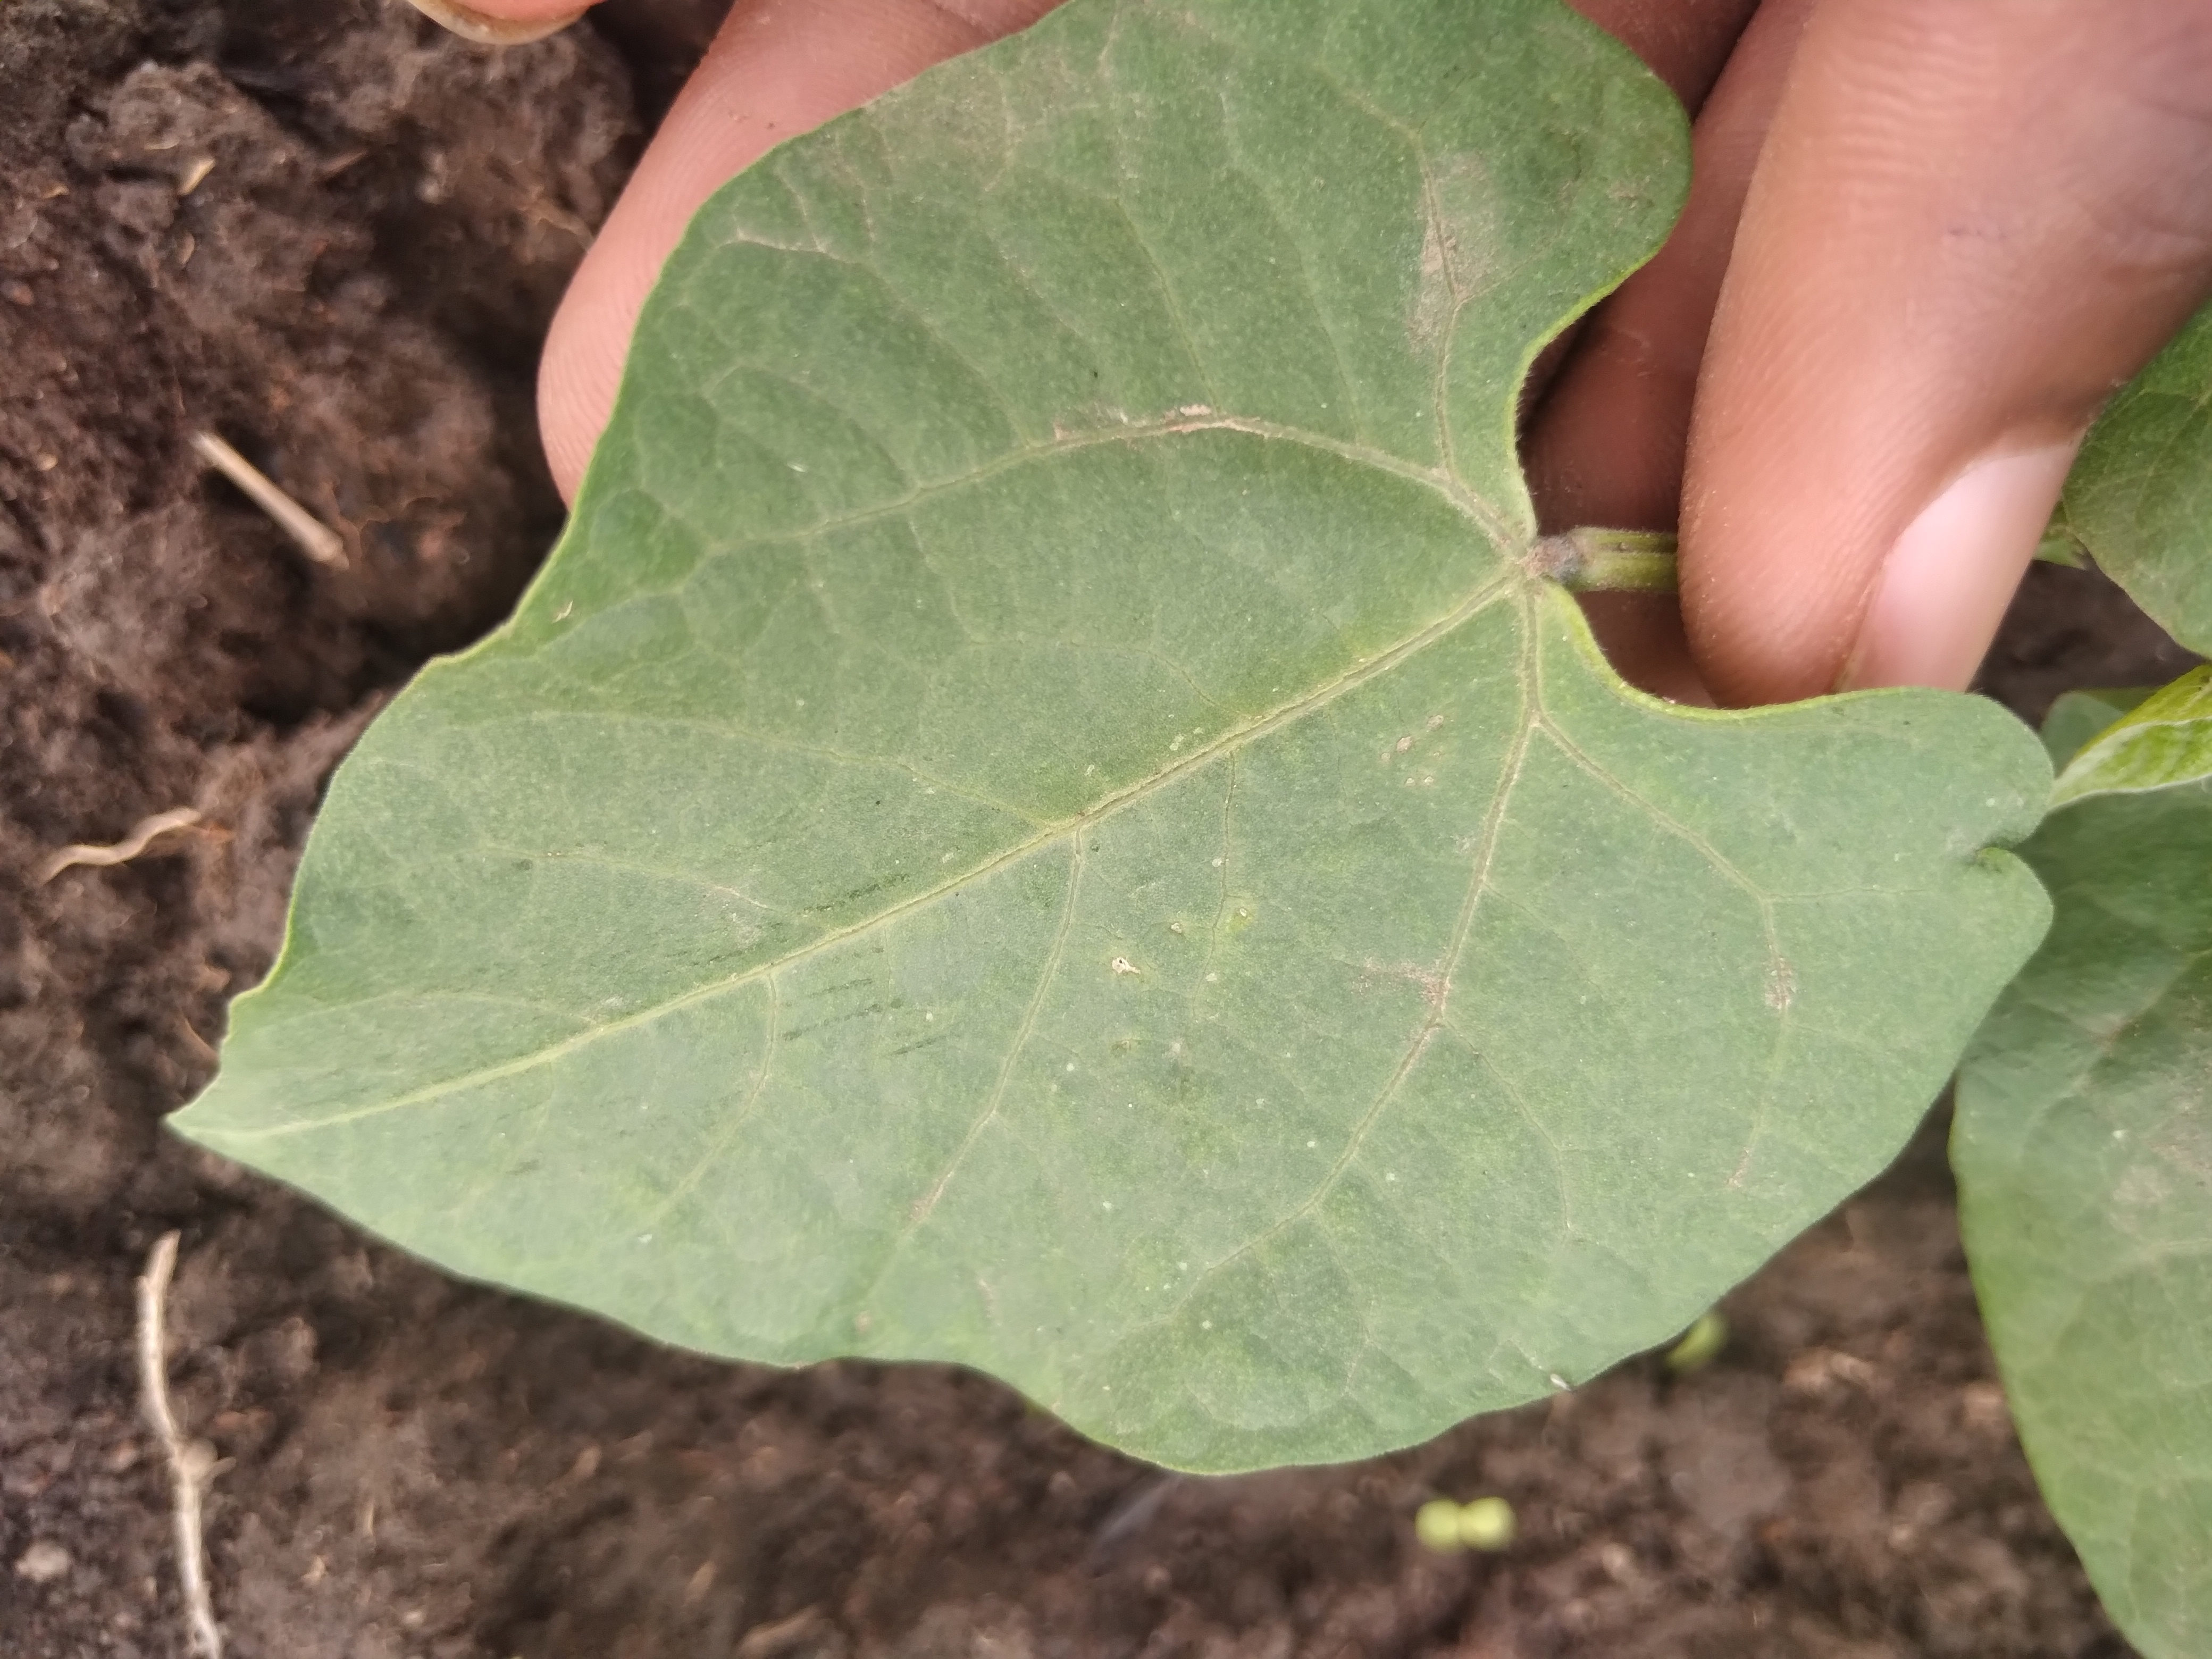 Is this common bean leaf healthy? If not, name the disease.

healthy
